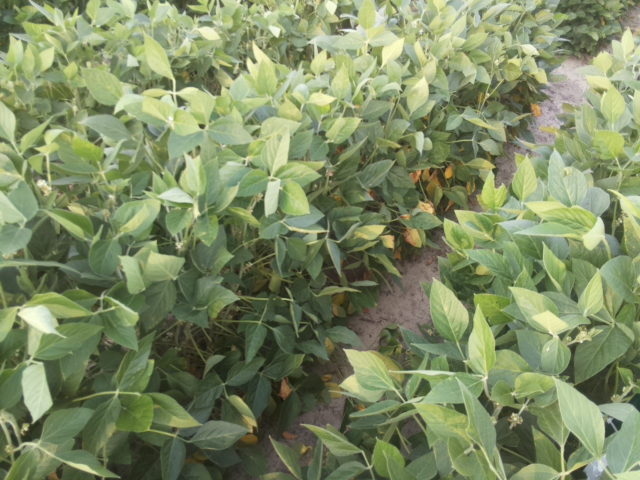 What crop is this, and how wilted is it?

soybean, leaflets folding inward at secondary pulvinus with no turgor loss in leaflets or petioles
